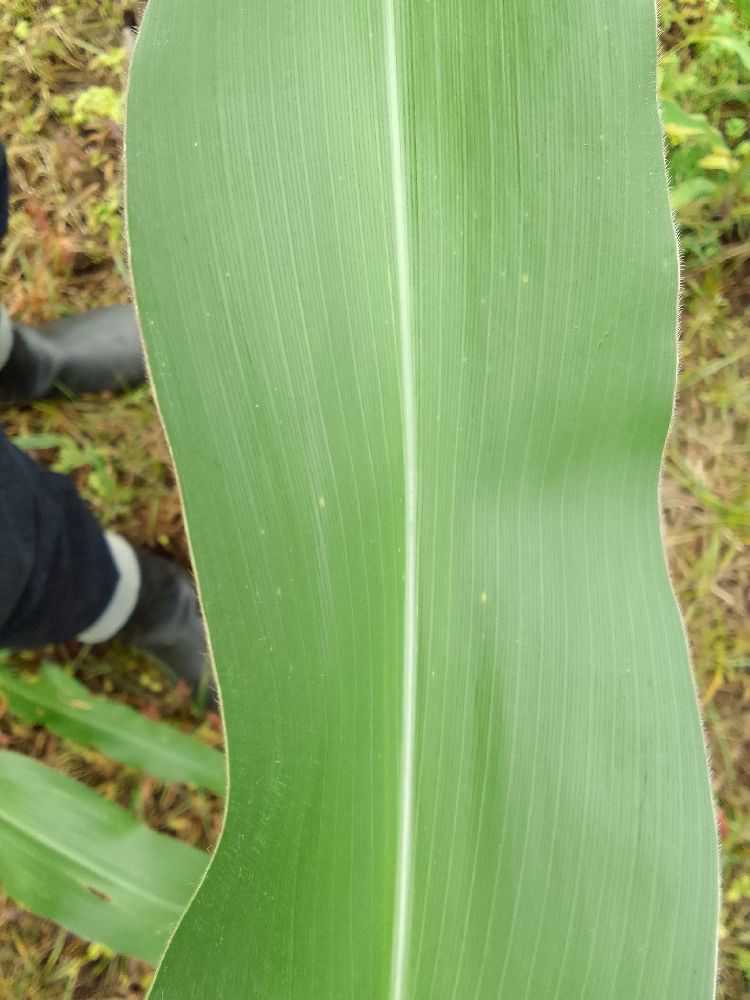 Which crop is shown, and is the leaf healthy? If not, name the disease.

maize, healthy
